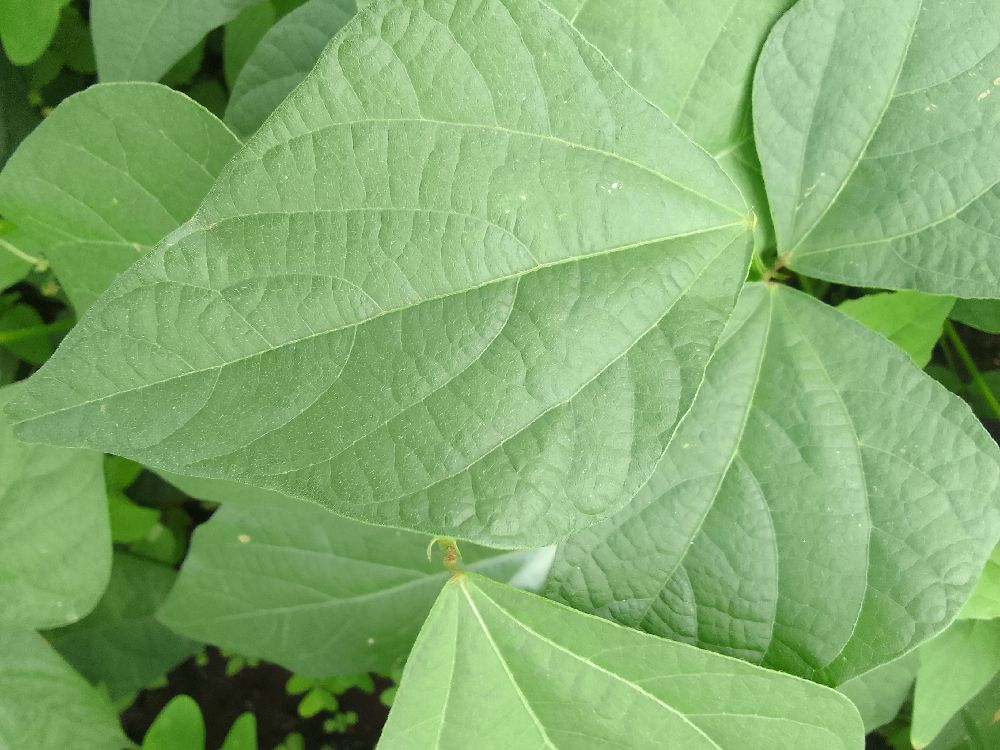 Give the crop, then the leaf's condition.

common bean, healthy
